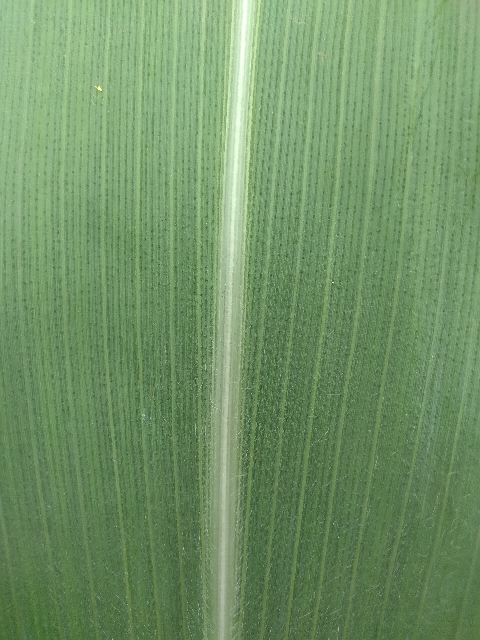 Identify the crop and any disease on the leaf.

maize, healthy
